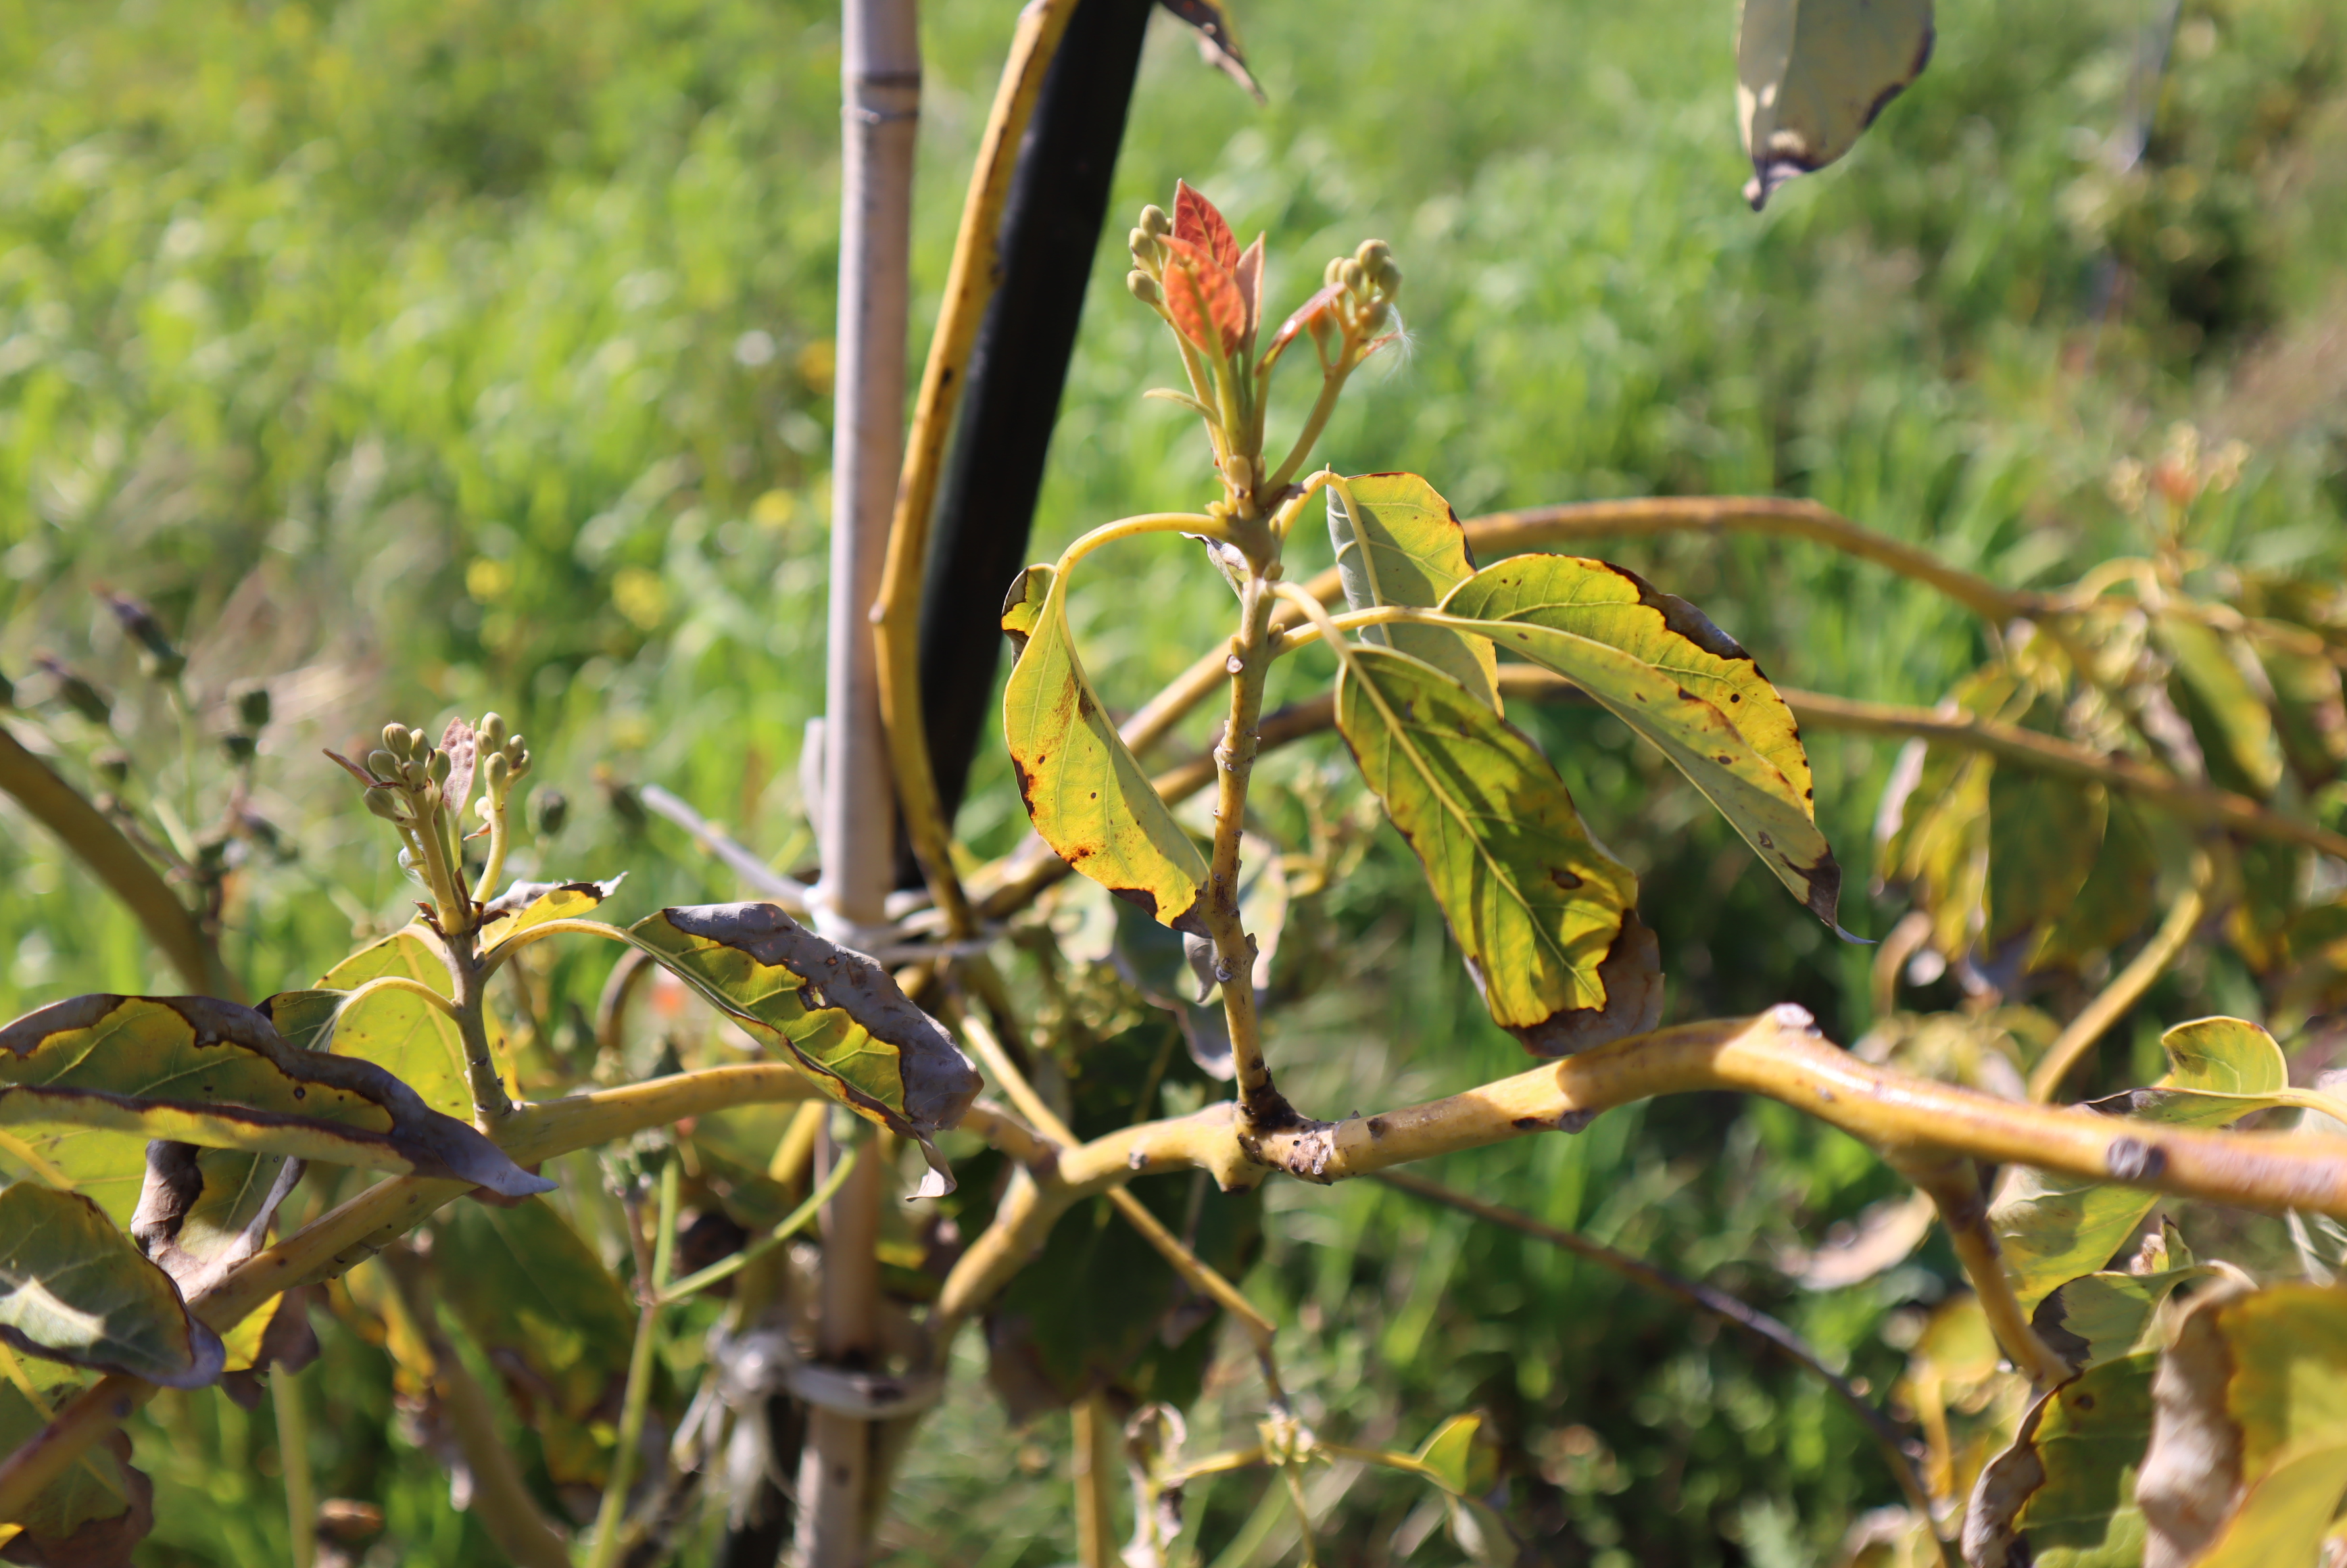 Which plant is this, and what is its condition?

avocado, alternaria, frost damage, unknown
